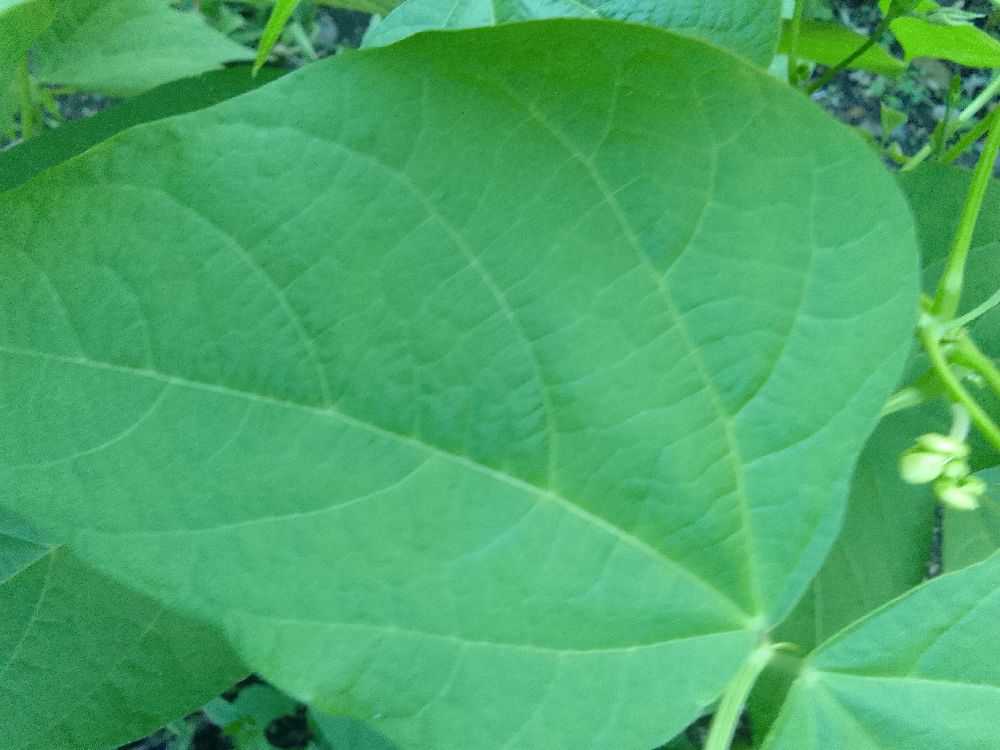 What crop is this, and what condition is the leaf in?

common bean, healthy
